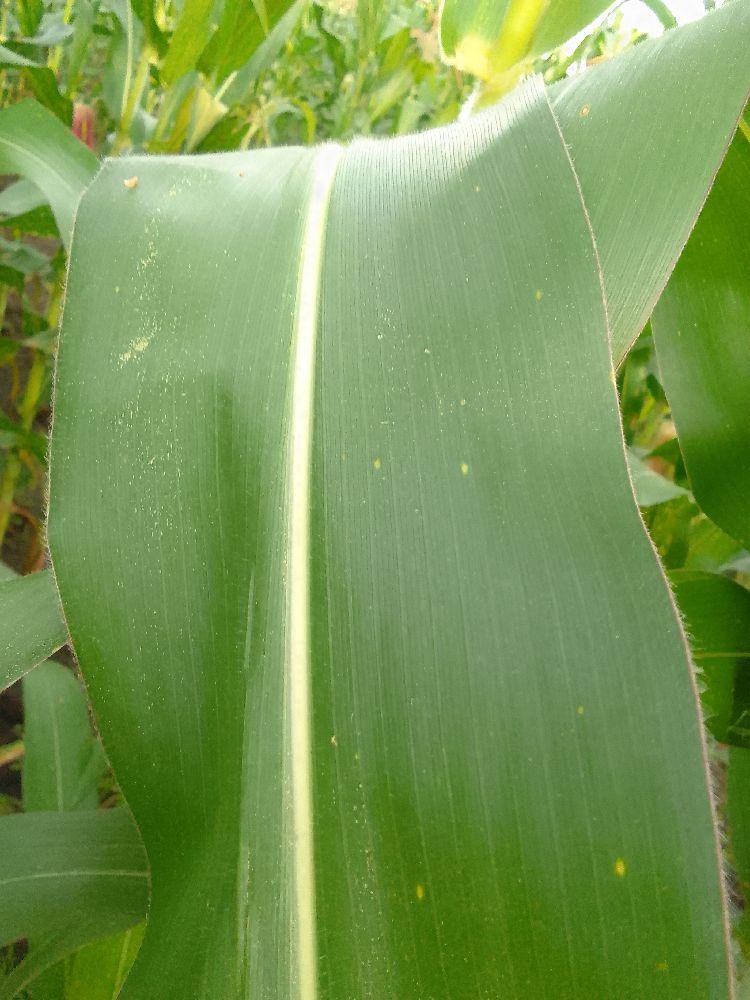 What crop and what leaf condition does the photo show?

maize, healthy
